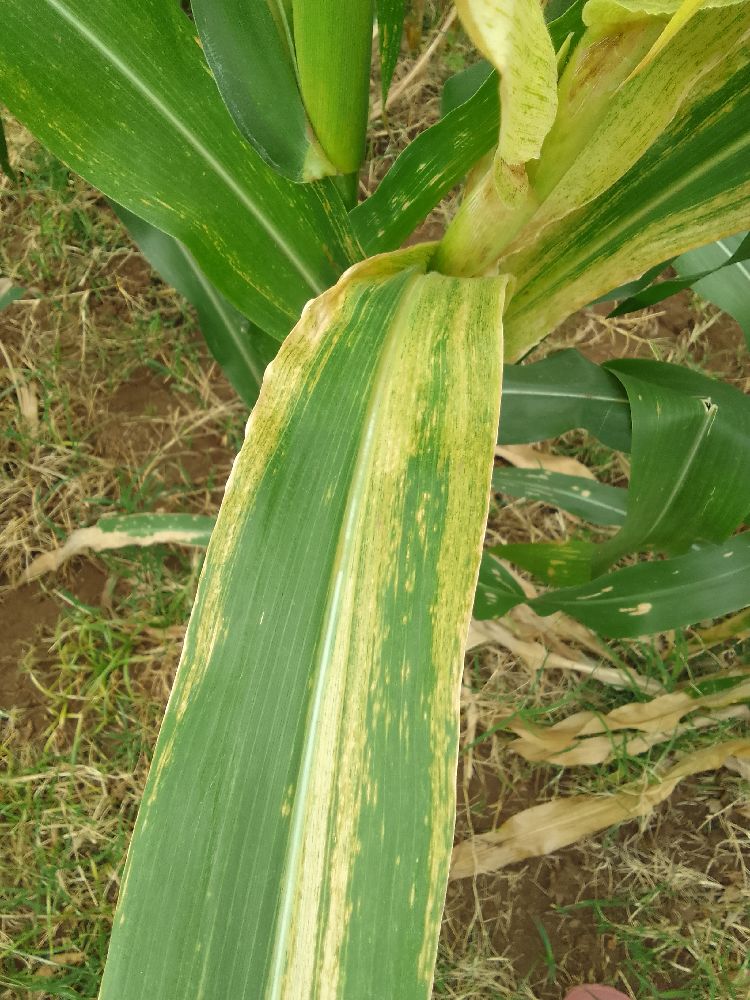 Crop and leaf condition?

maize, maize lethal necrosis
